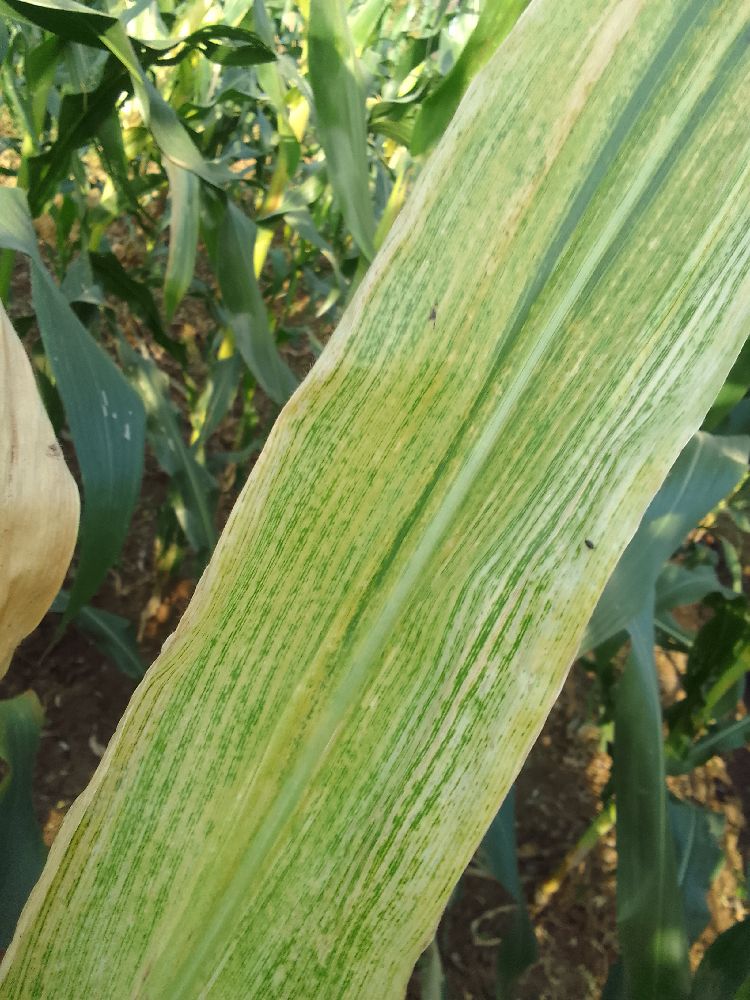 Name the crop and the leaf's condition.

maize, maize lethal necrosis
